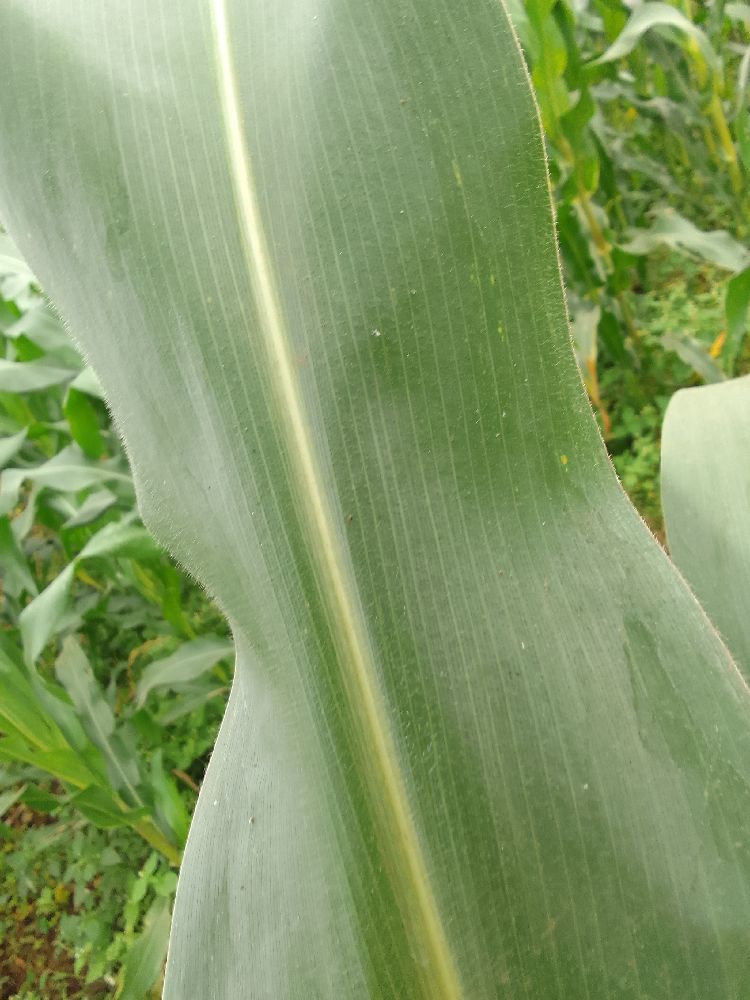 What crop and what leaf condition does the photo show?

maize, healthy
